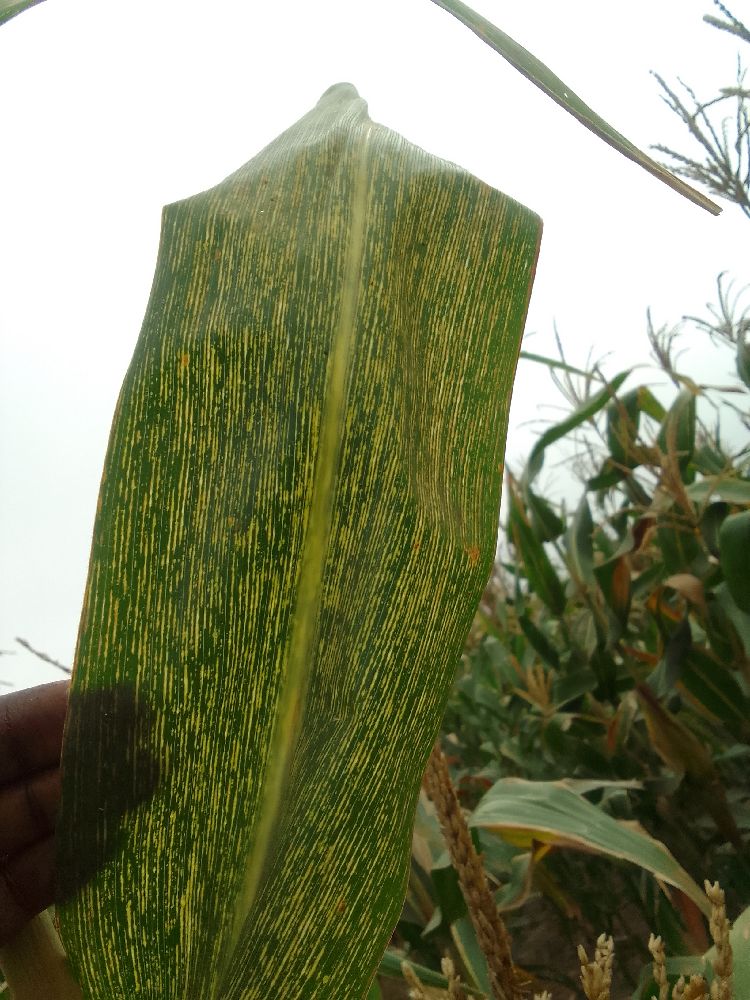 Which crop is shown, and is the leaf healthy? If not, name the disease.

maize, maize streak virus
